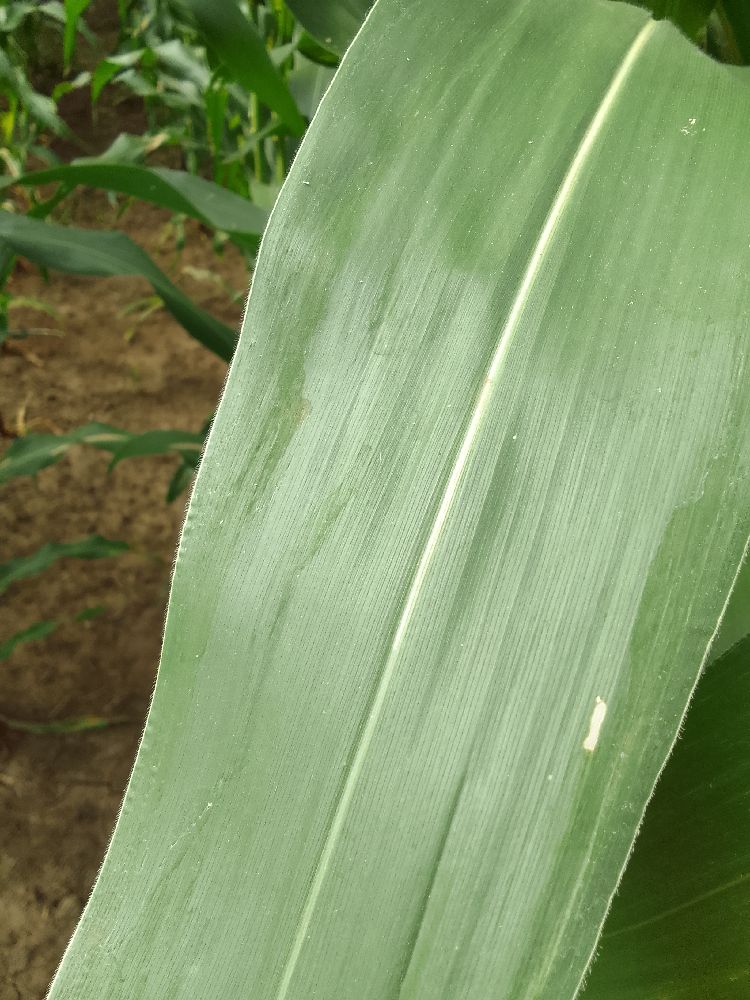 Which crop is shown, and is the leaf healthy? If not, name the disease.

maize, healthy
